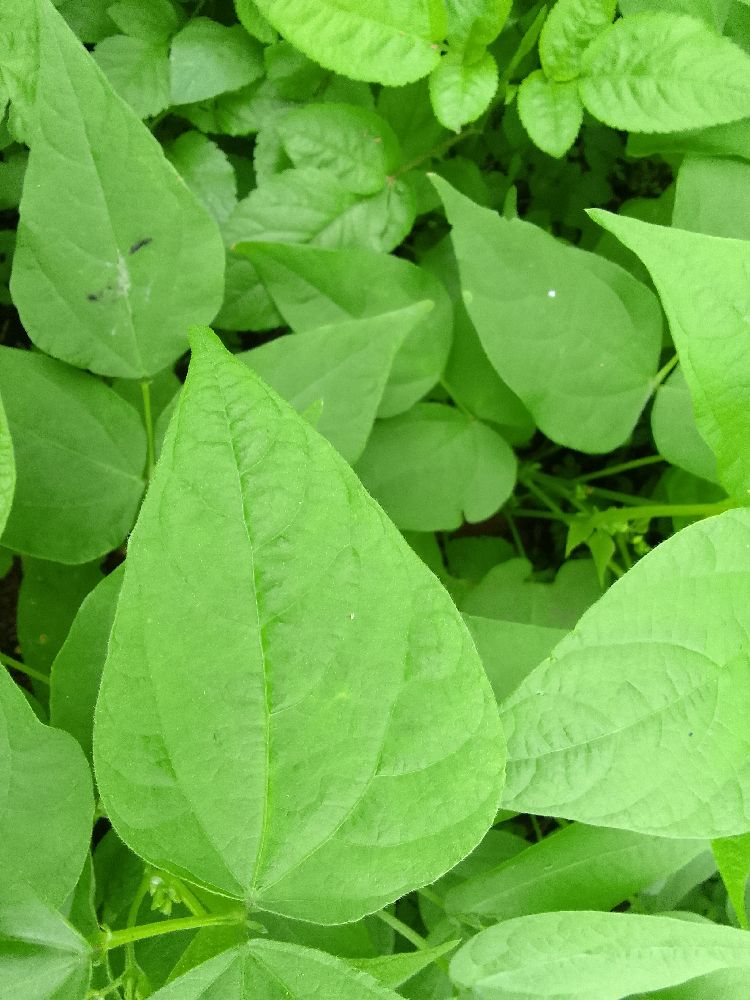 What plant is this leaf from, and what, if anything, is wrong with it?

common bean, healthy
